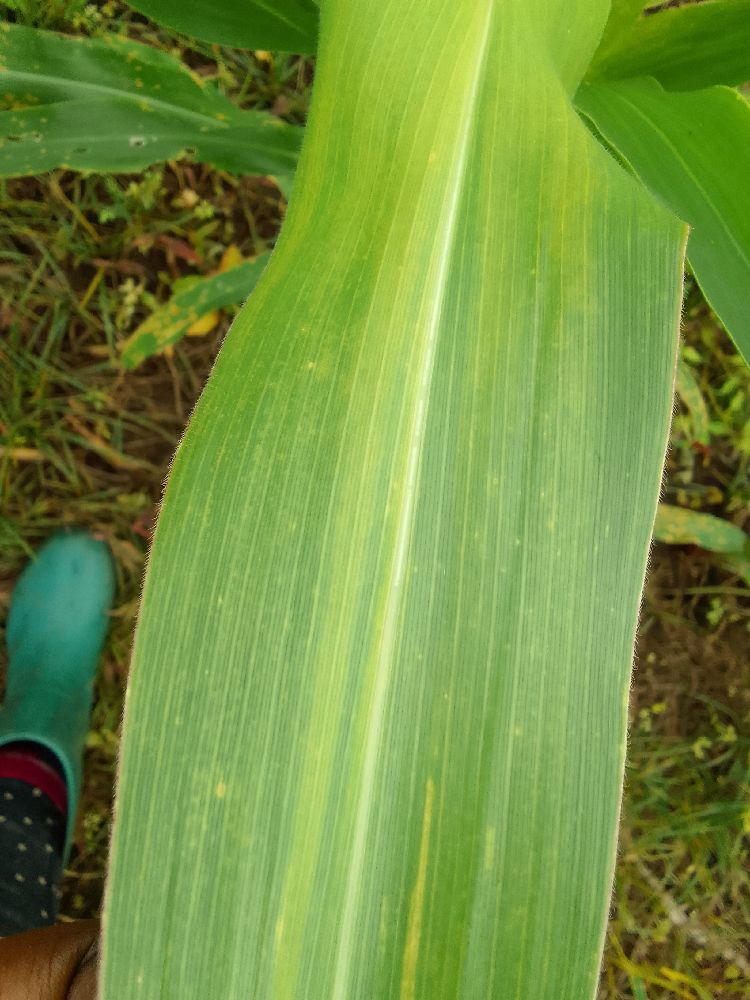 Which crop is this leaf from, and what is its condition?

maize, maize lethal necrosis
